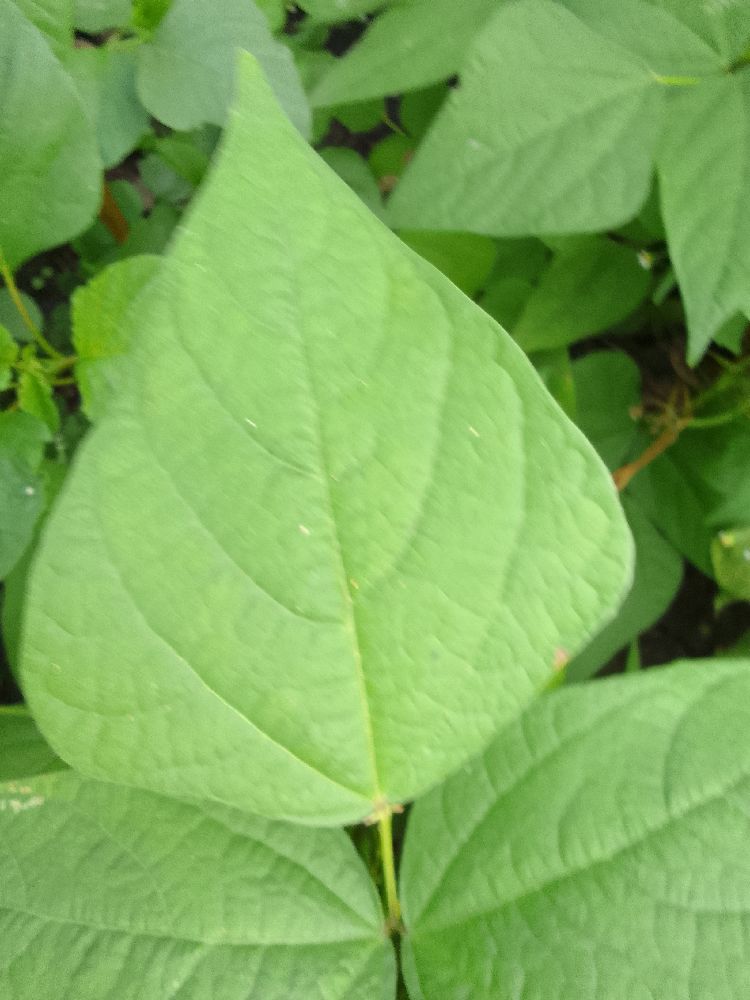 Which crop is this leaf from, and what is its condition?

common bean, healthy
